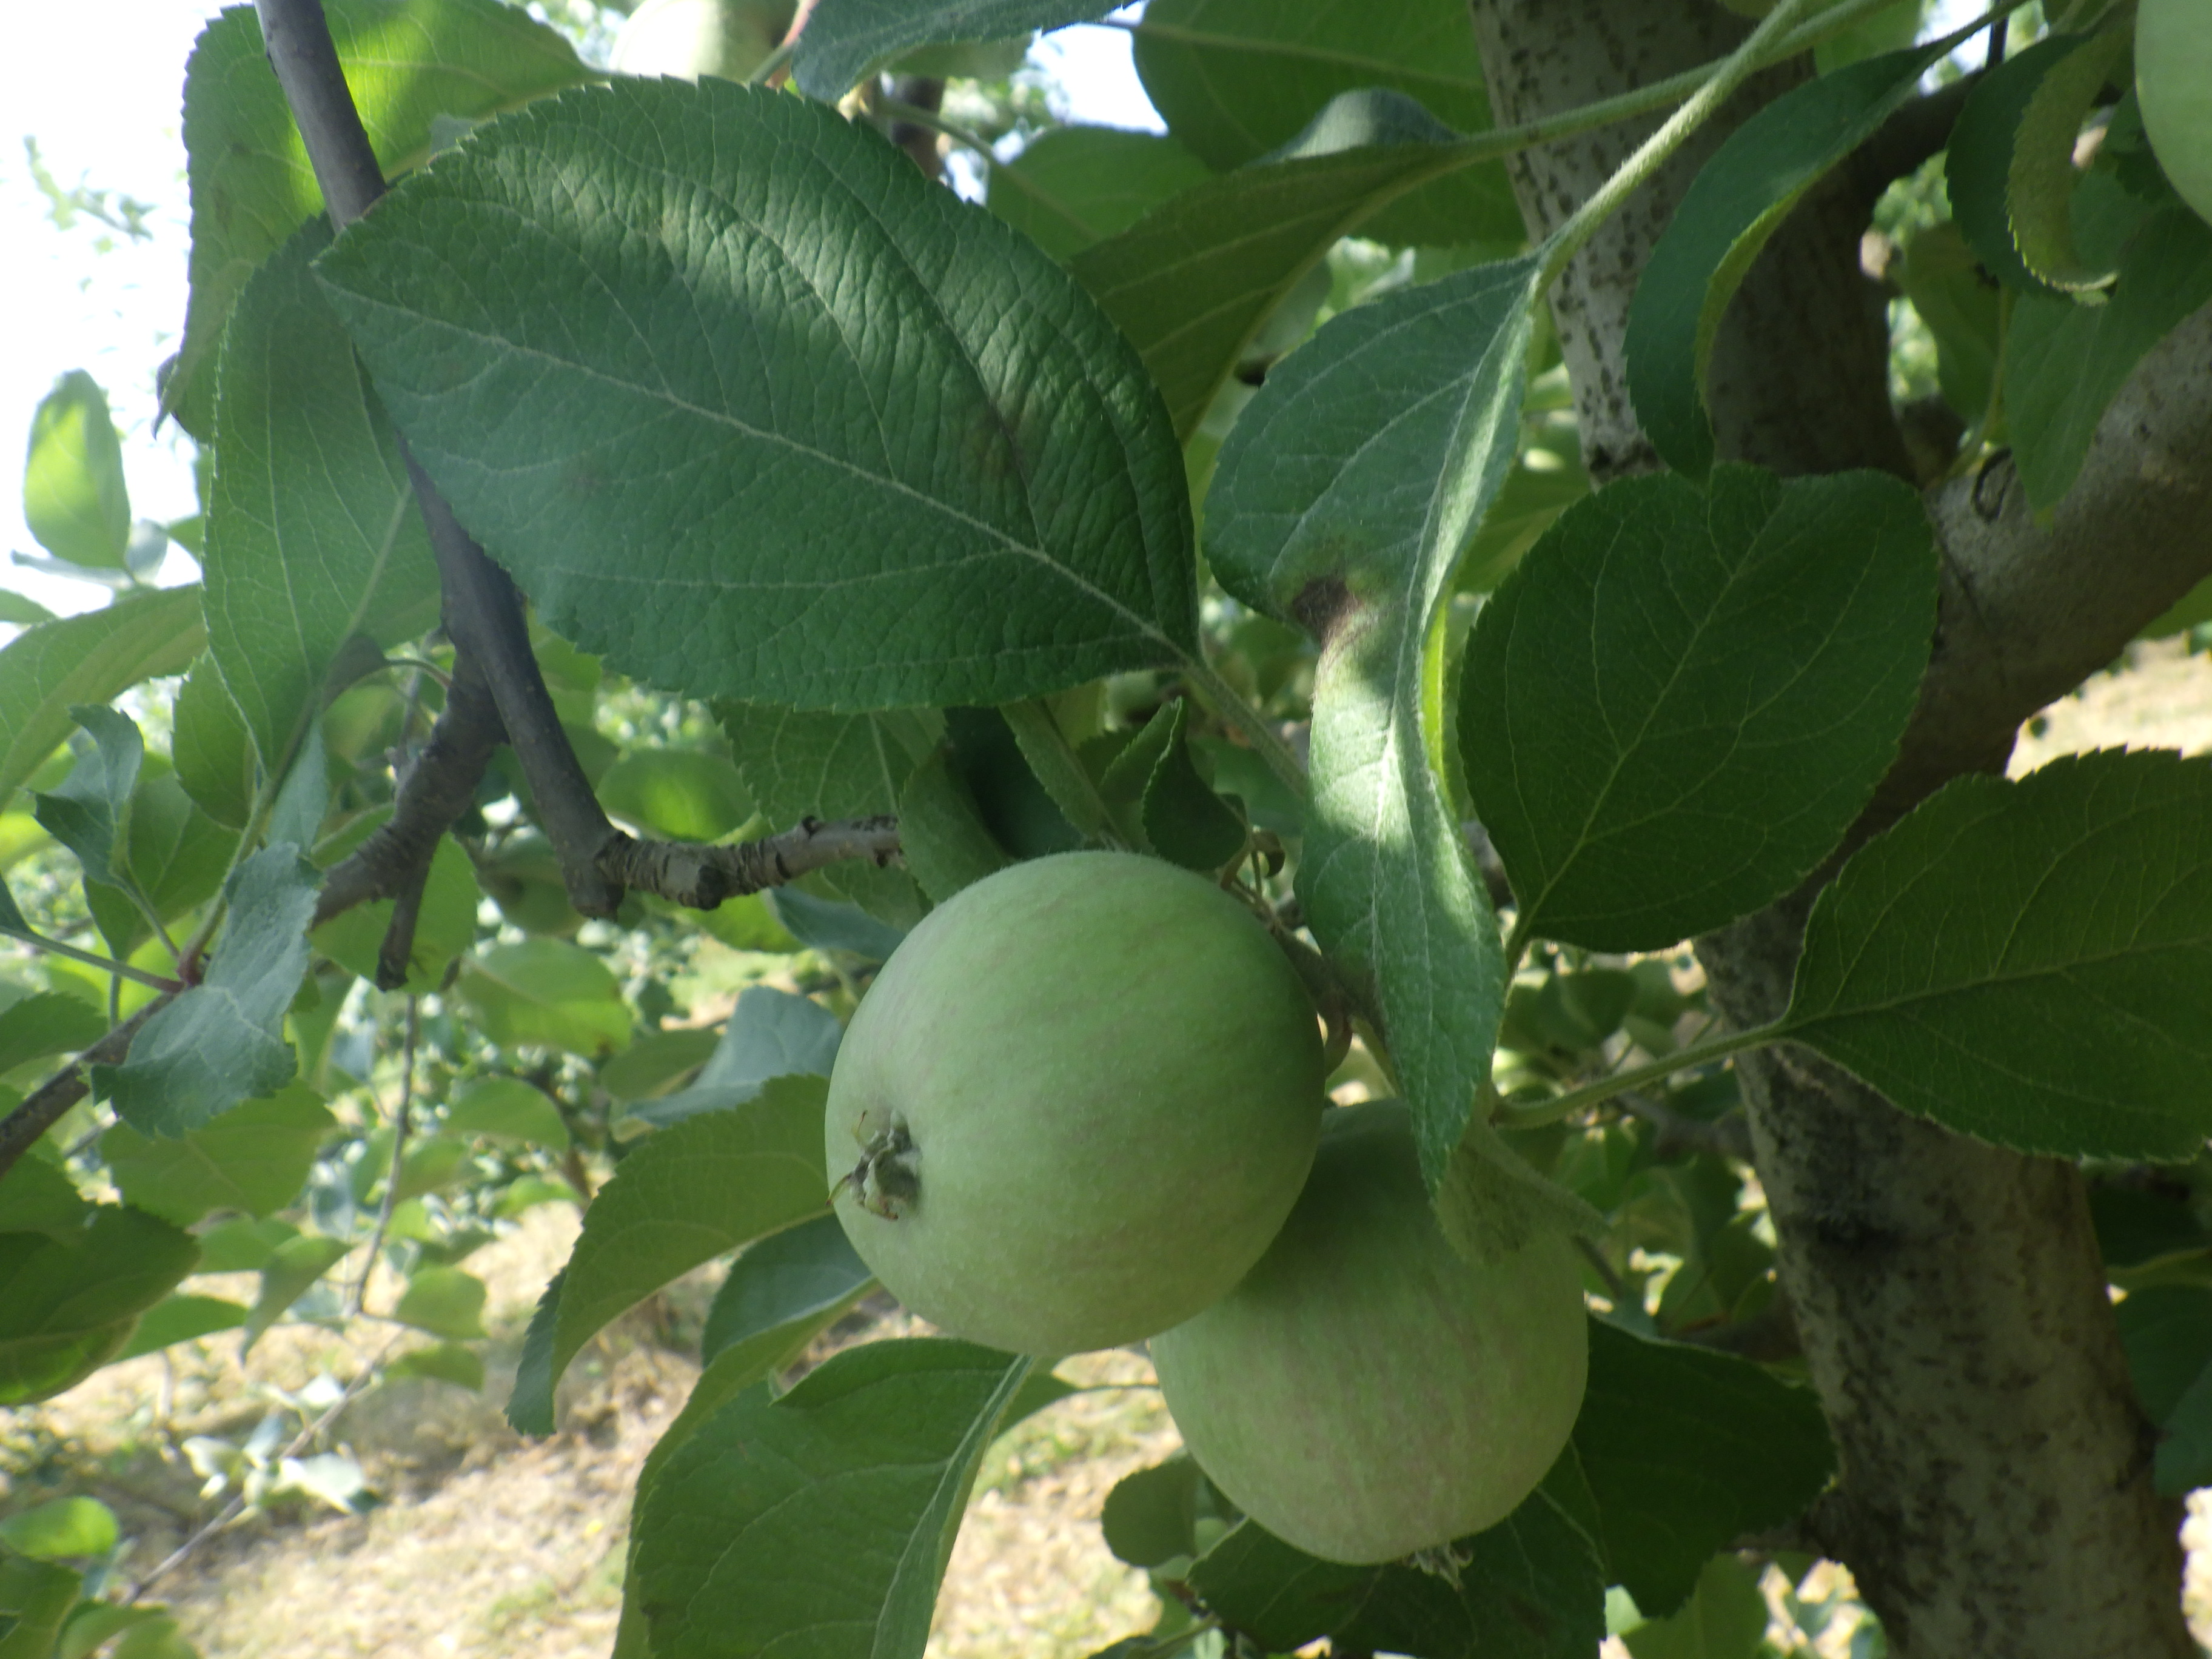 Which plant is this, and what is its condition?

apple, fire blight
